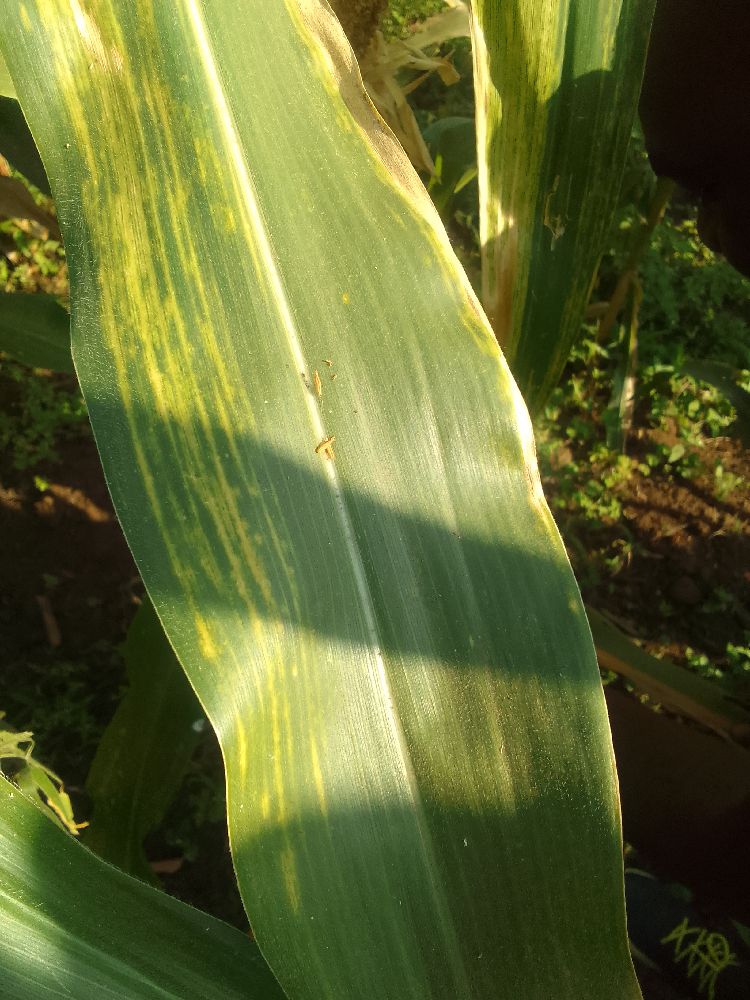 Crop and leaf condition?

maize, maize lethal necrosis
